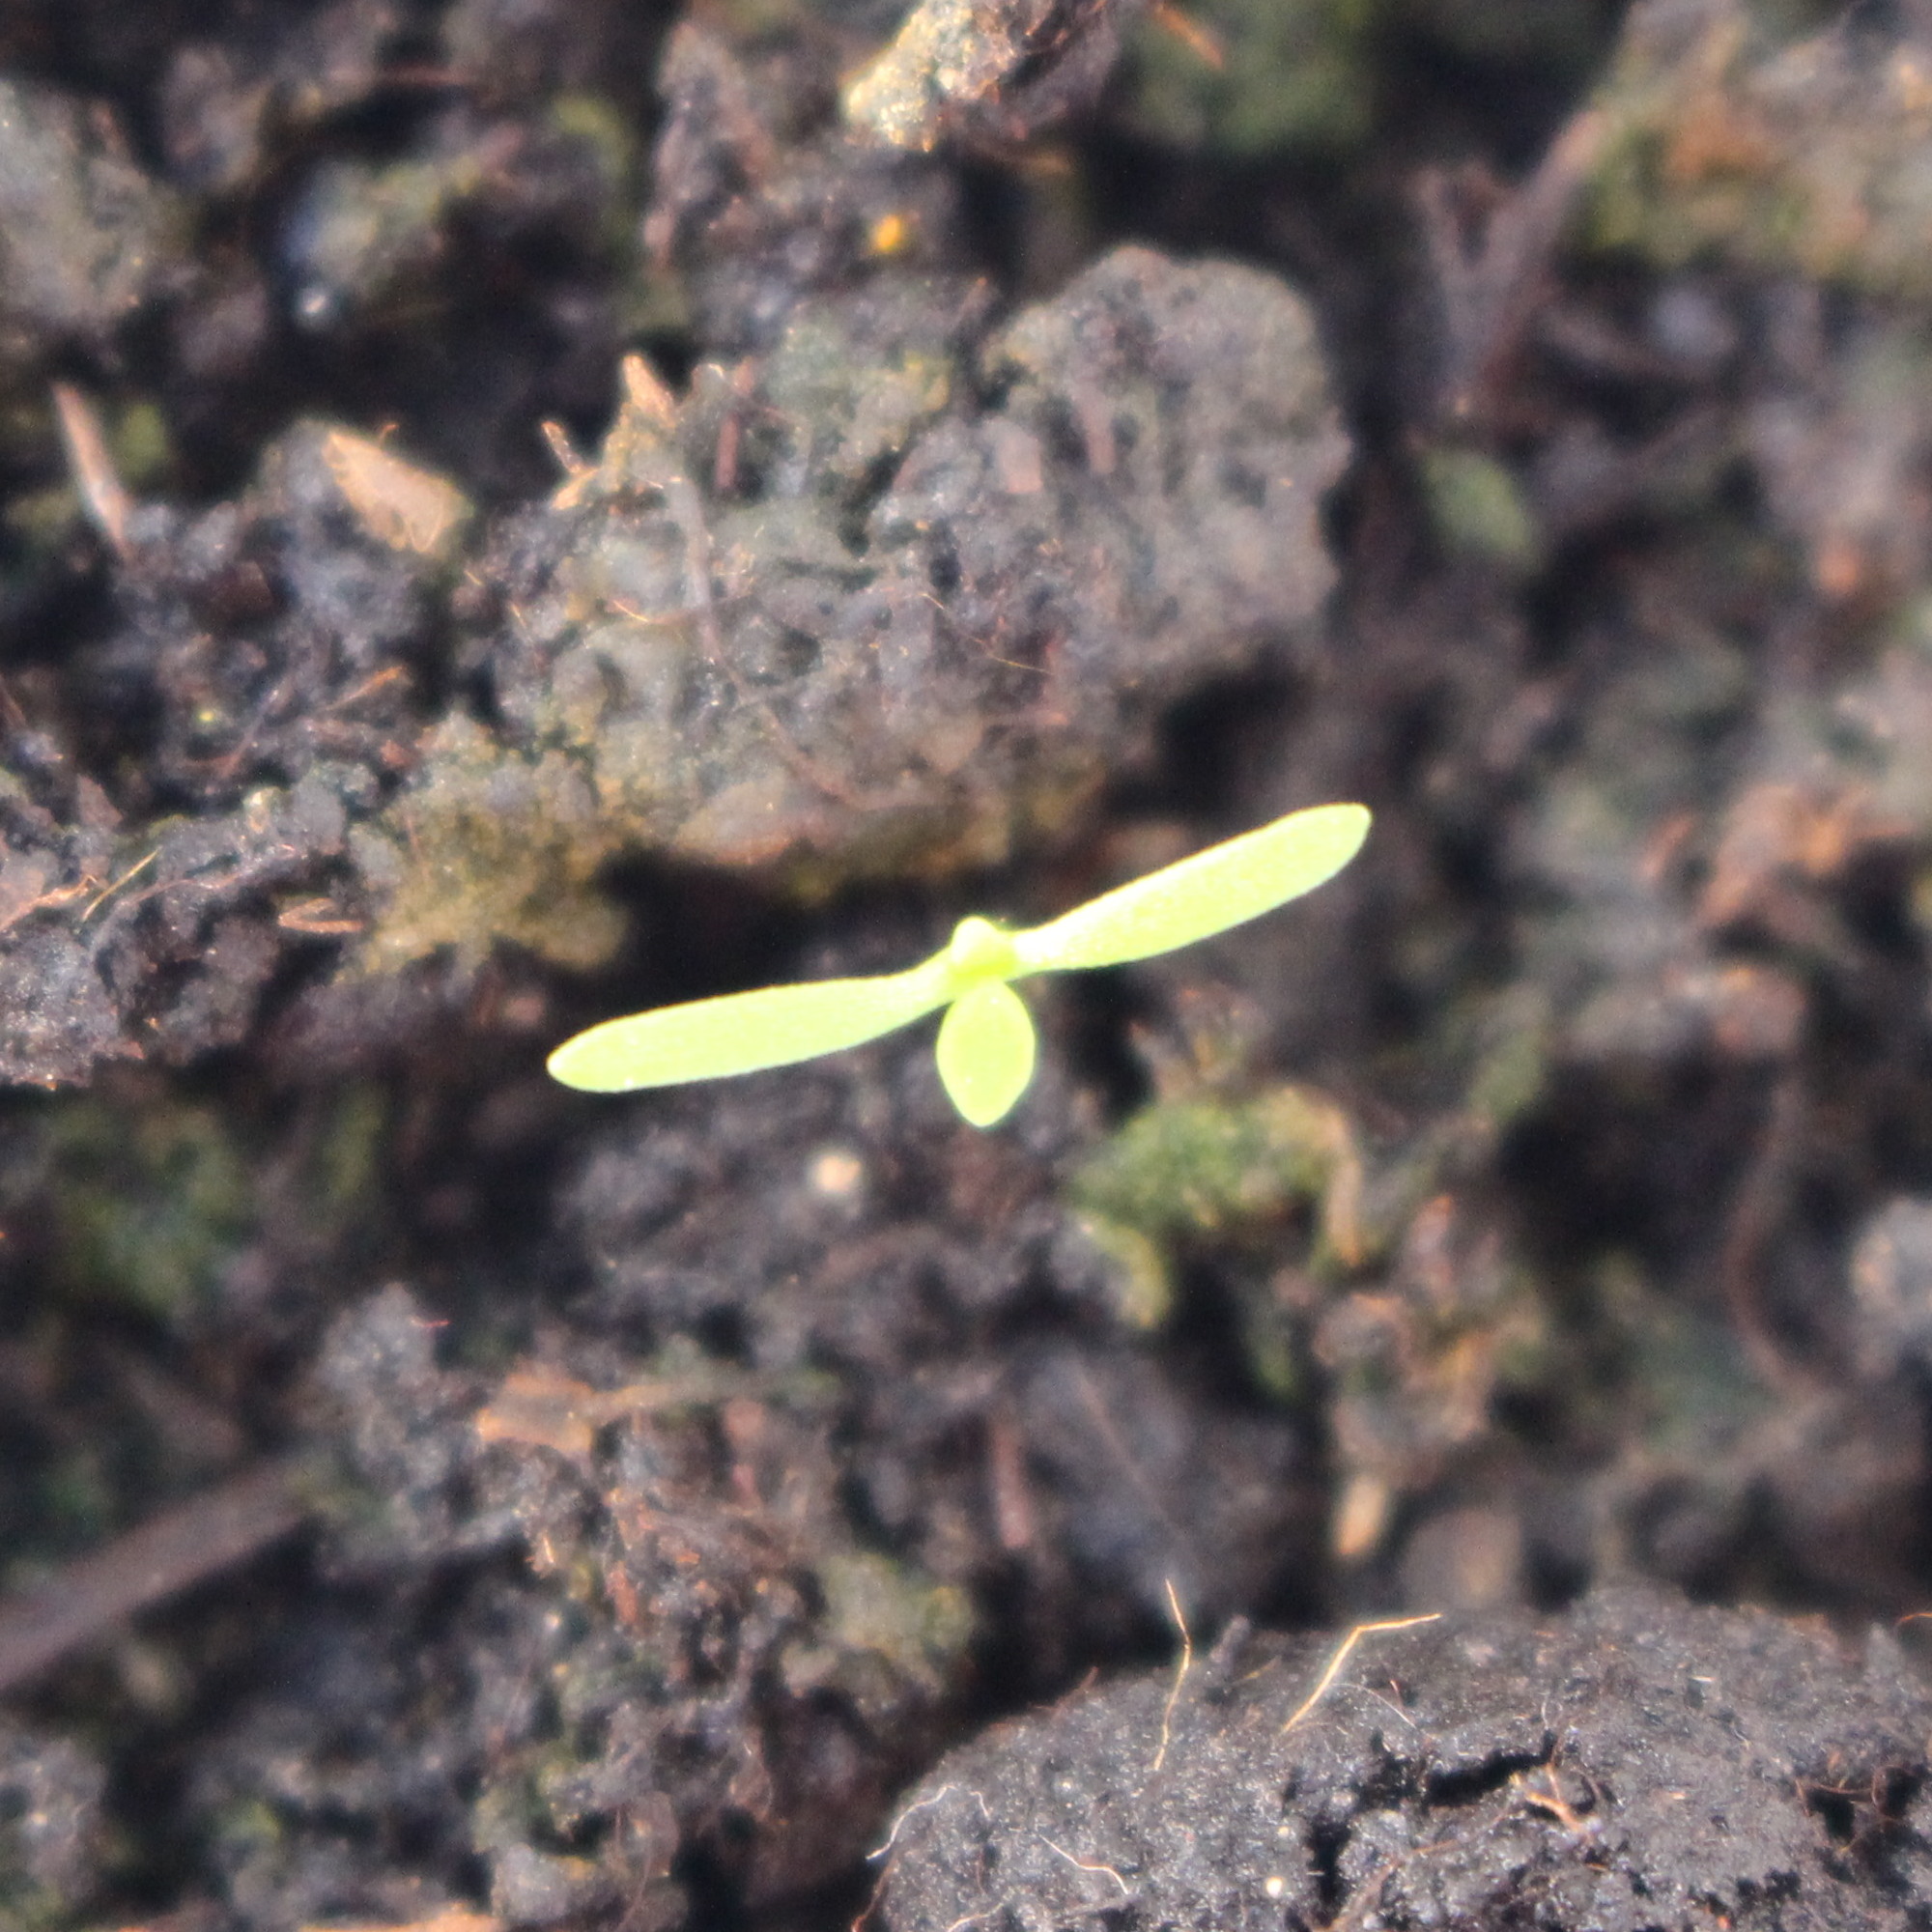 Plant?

Papaver rhoeas
